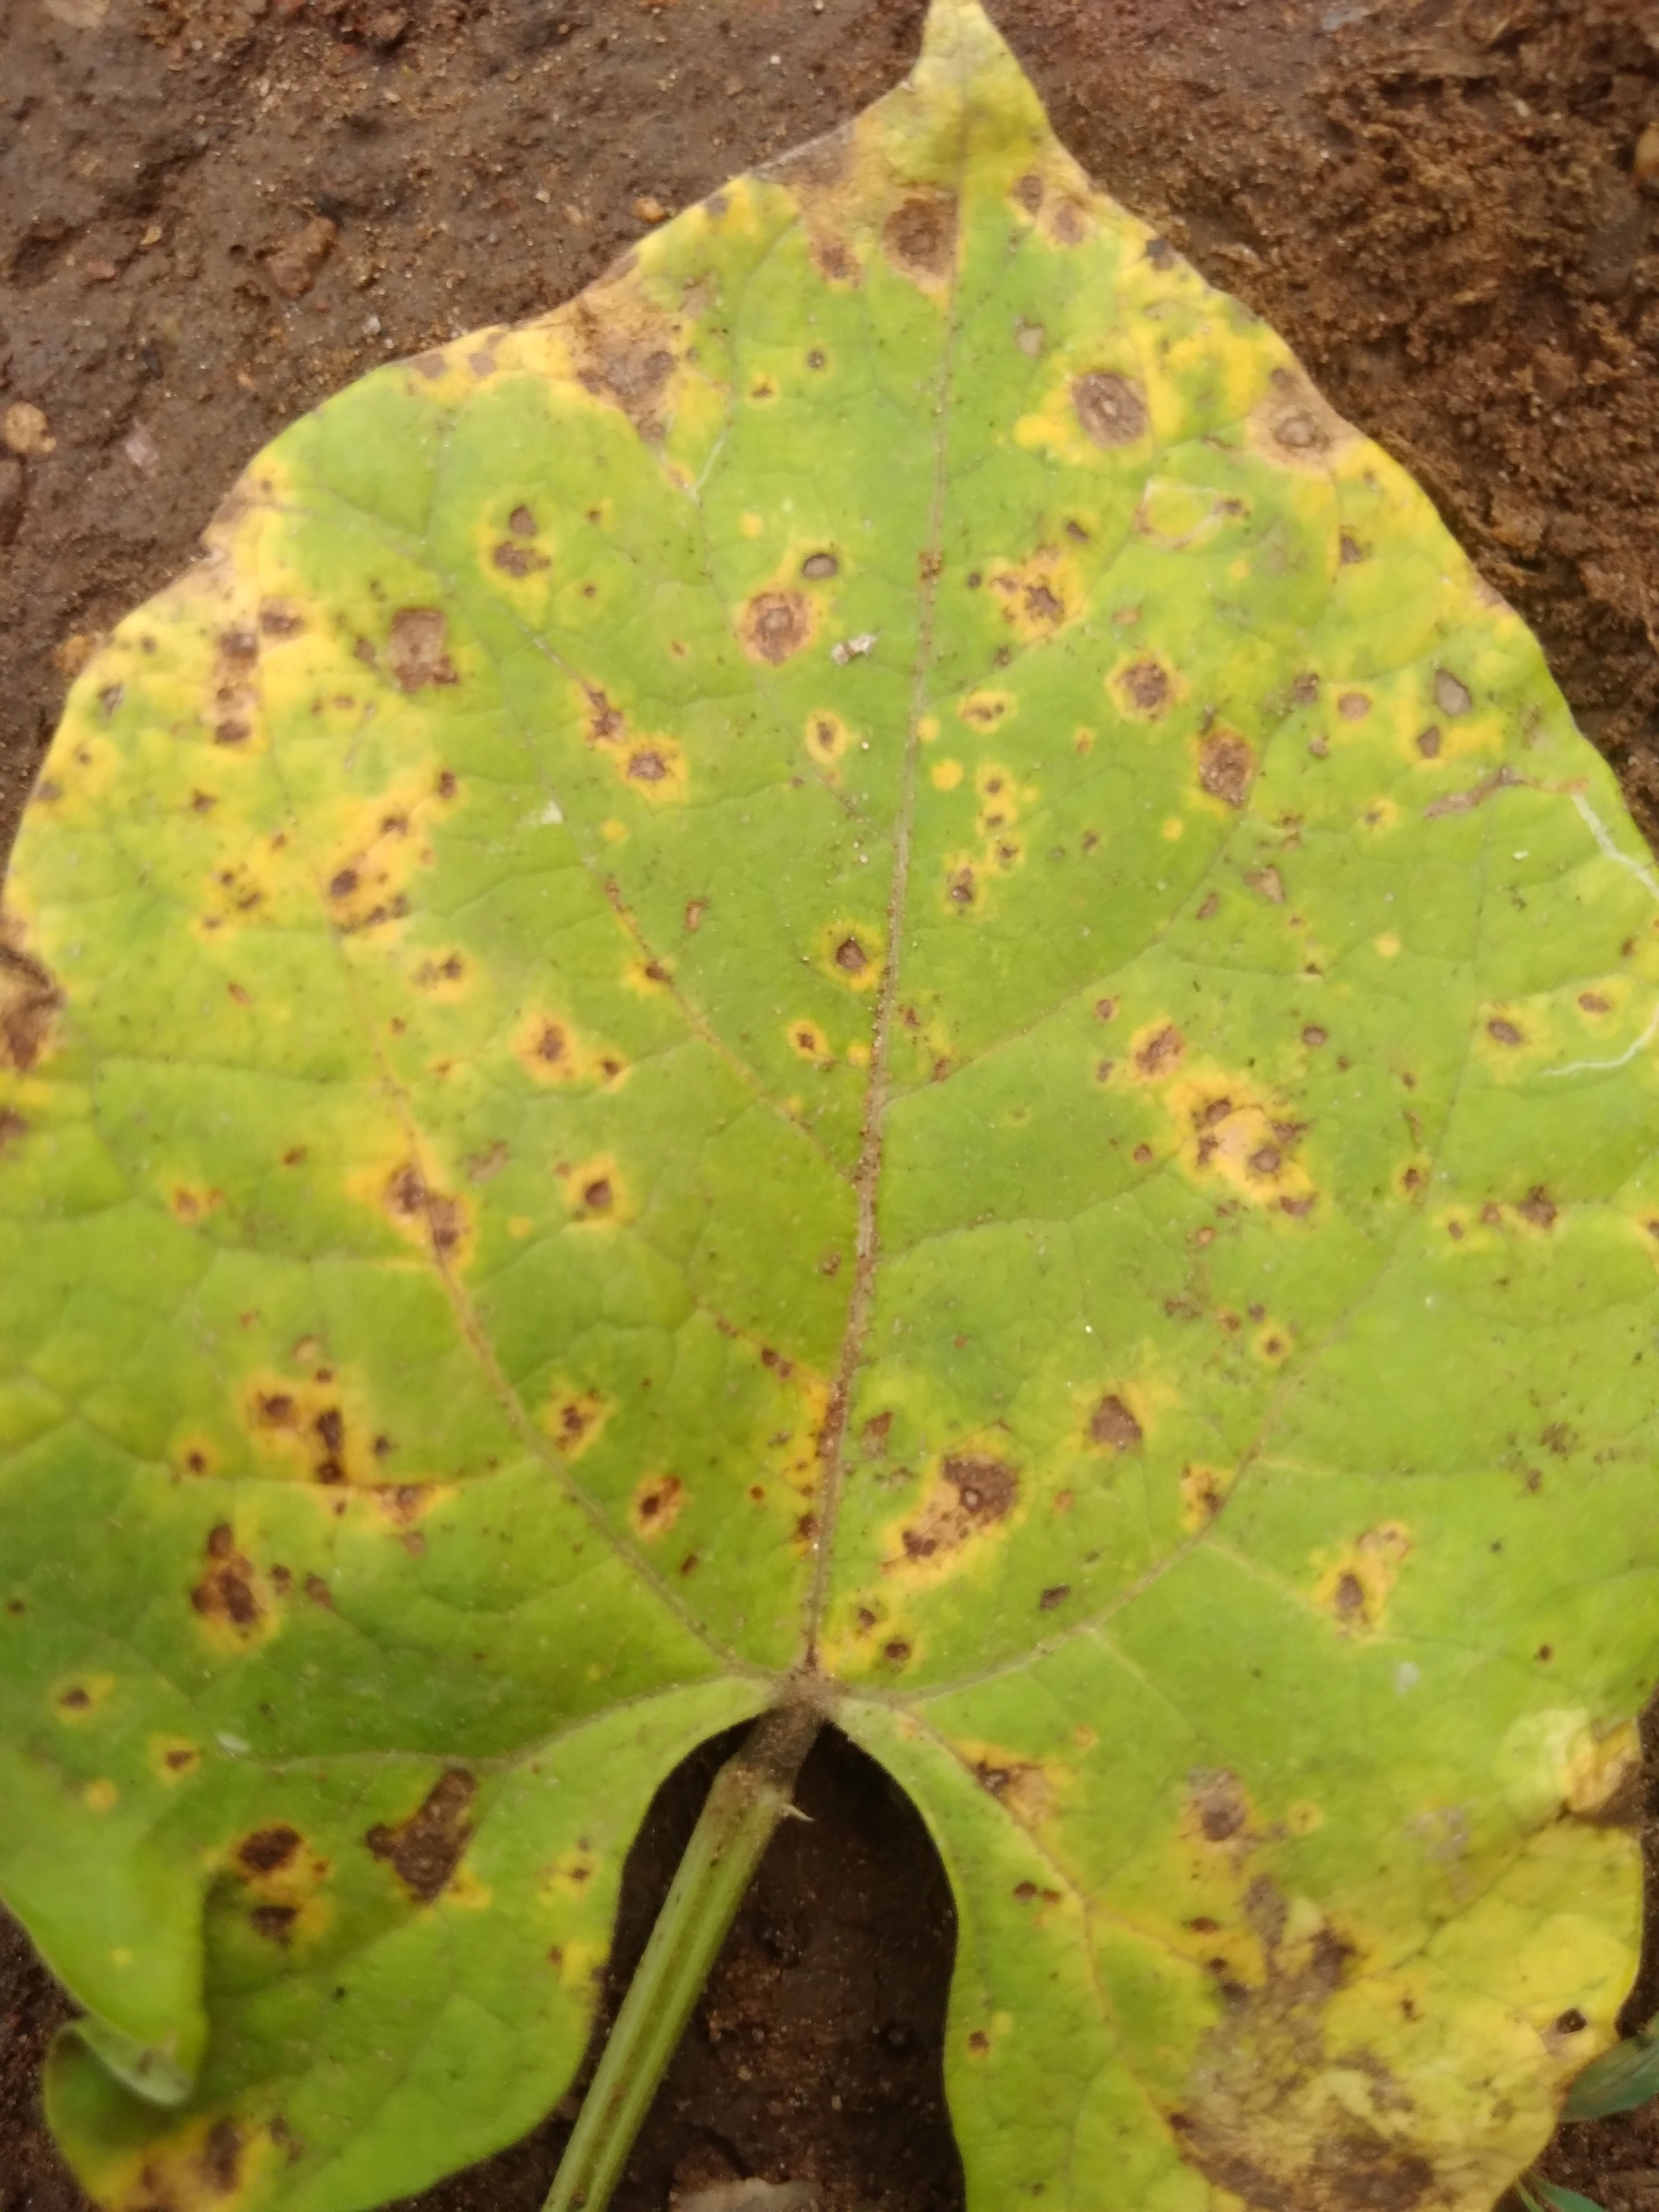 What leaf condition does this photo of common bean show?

rust
